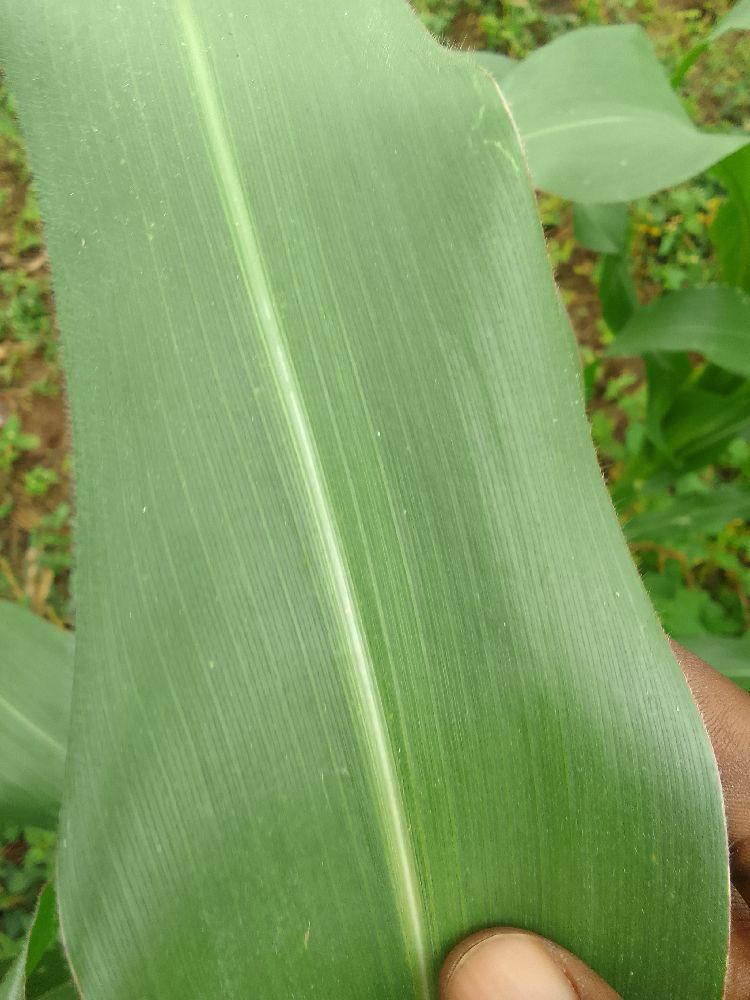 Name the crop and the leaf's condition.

maize, healthy
